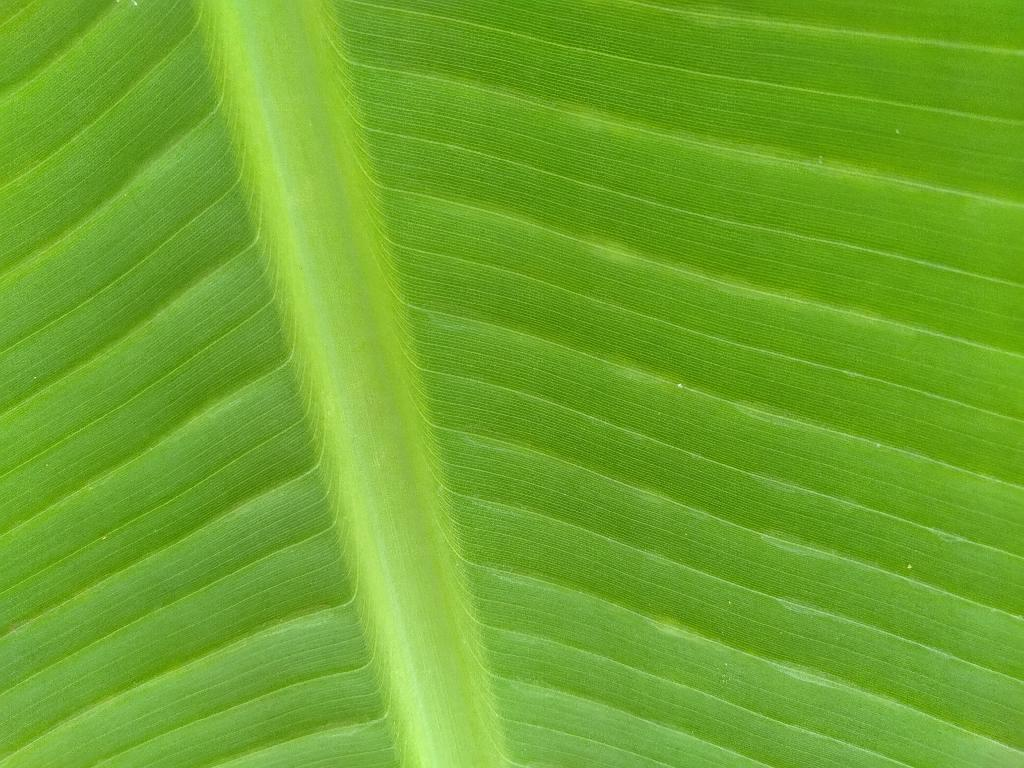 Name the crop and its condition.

banana, healthy
